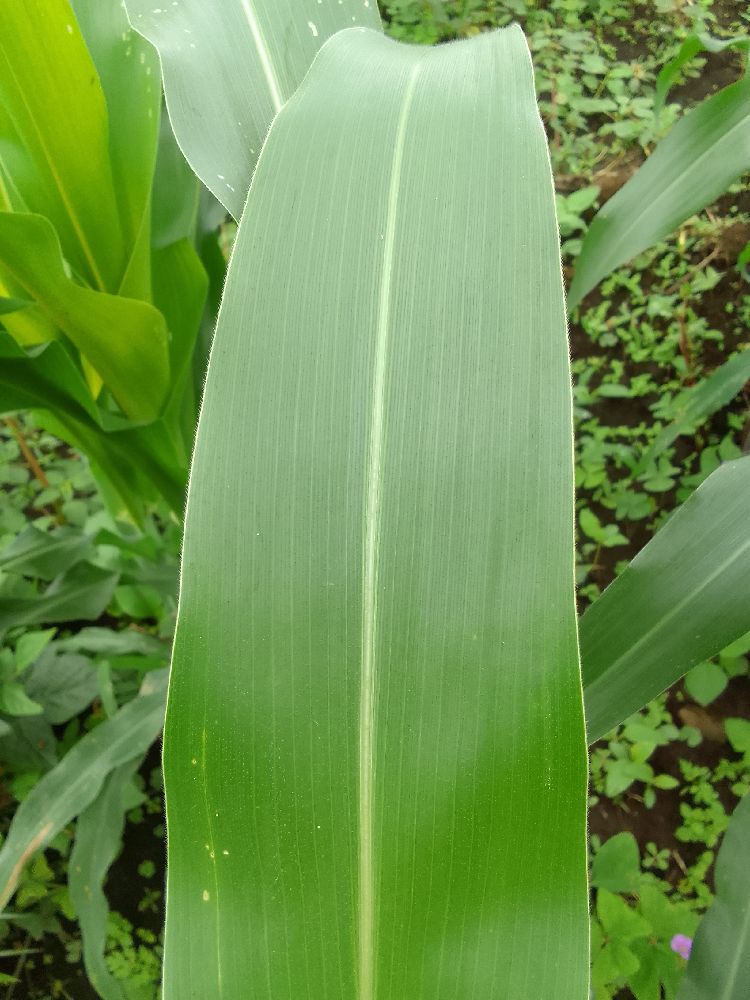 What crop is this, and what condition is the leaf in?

maize, healthy
